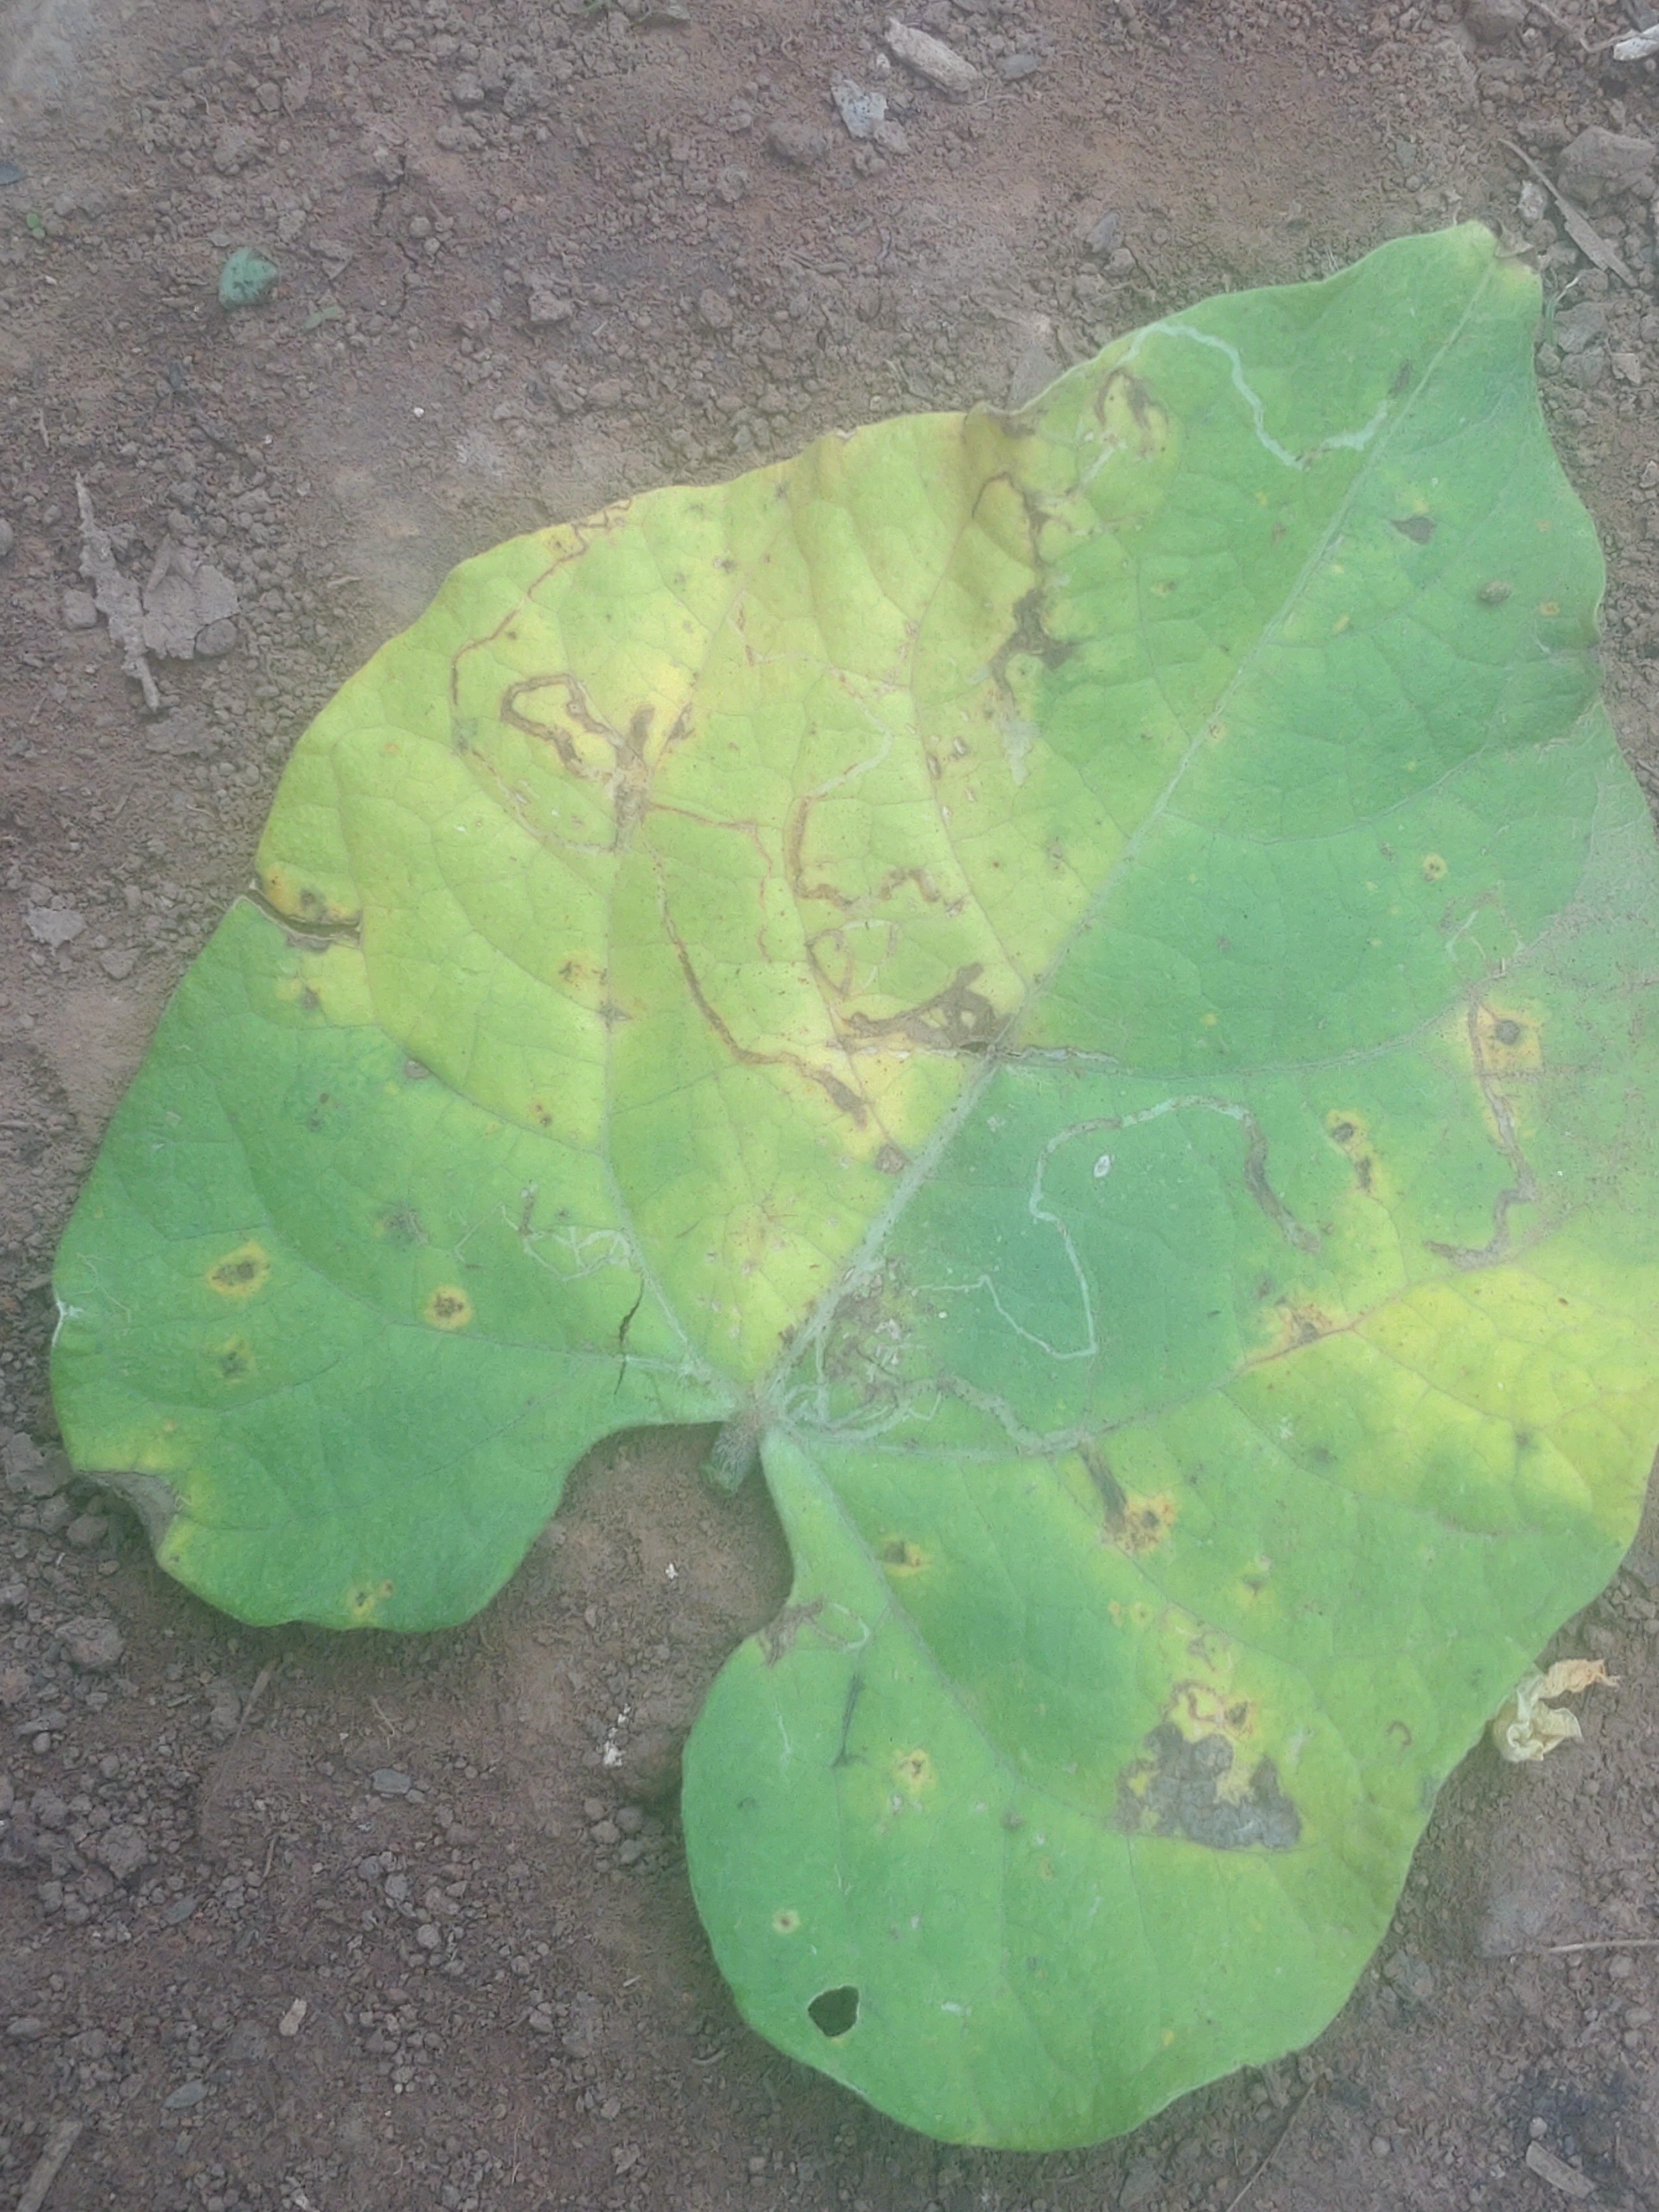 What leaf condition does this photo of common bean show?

anthracnose
